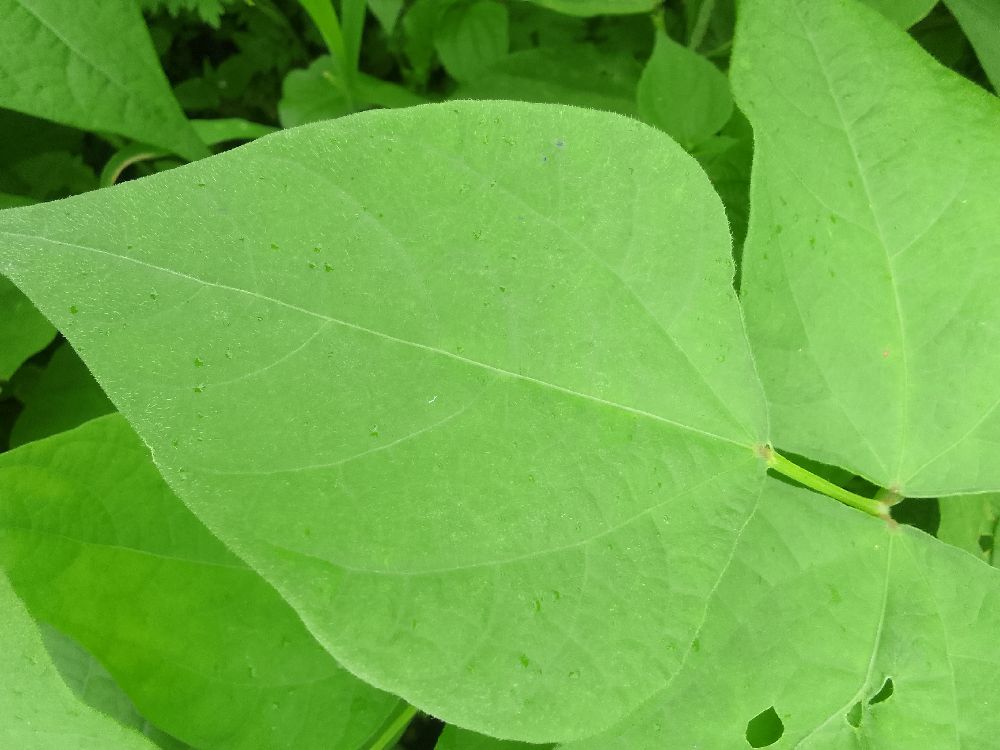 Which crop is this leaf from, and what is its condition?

common bean, healthy
